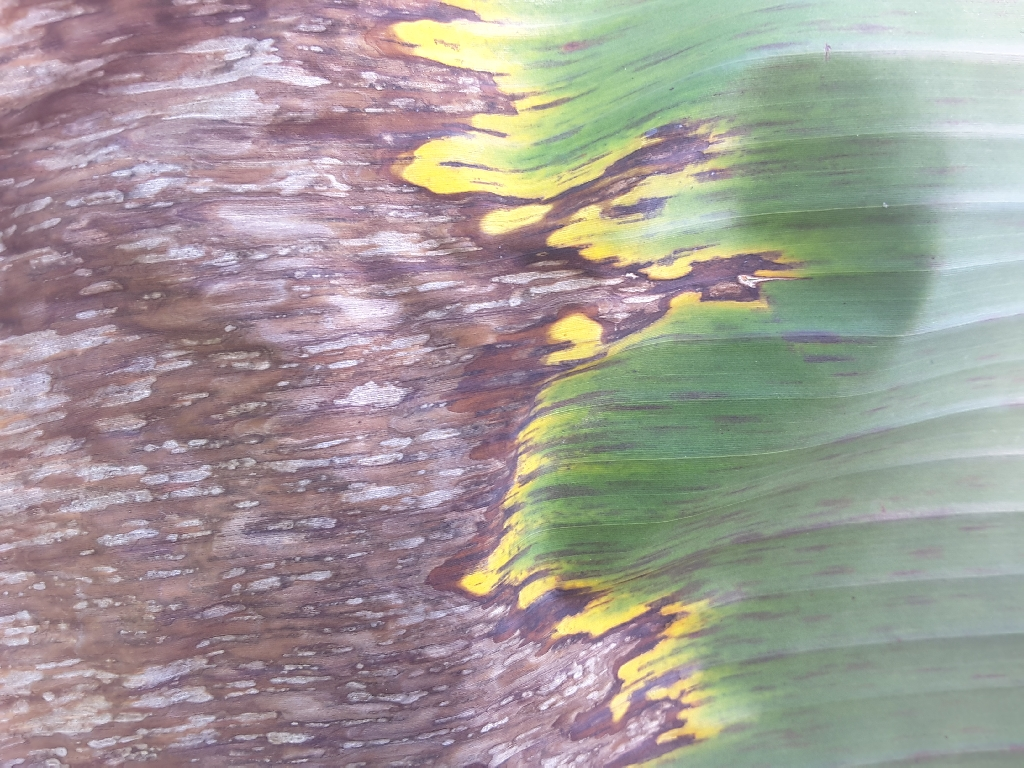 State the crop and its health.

banana, black sigatoka
